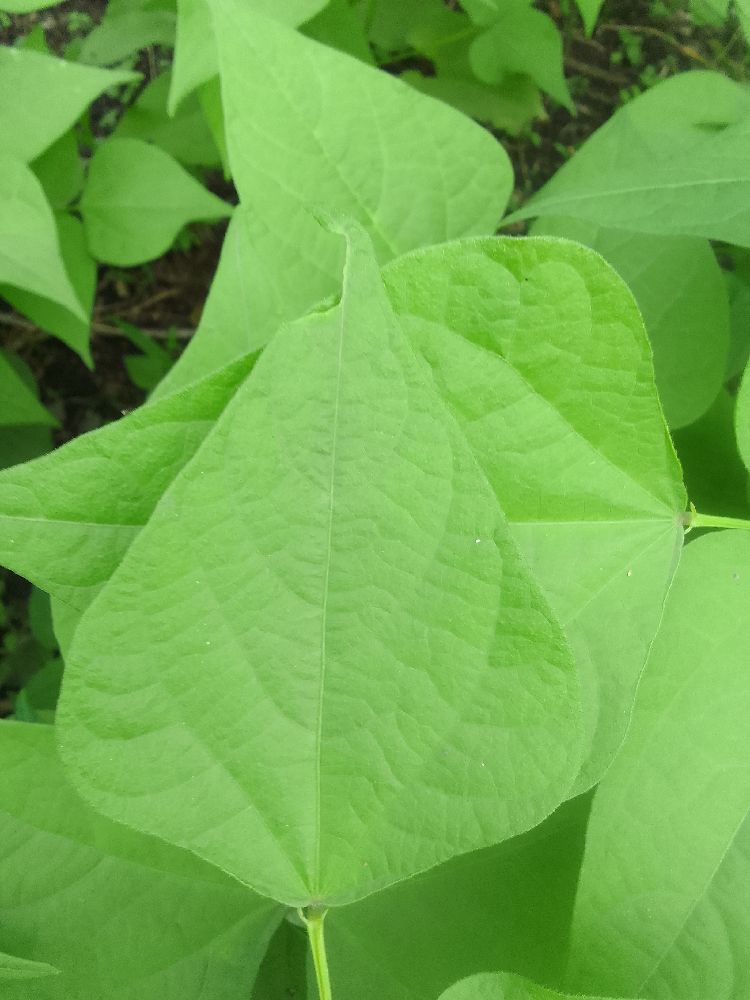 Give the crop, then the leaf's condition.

common bean, healthy
